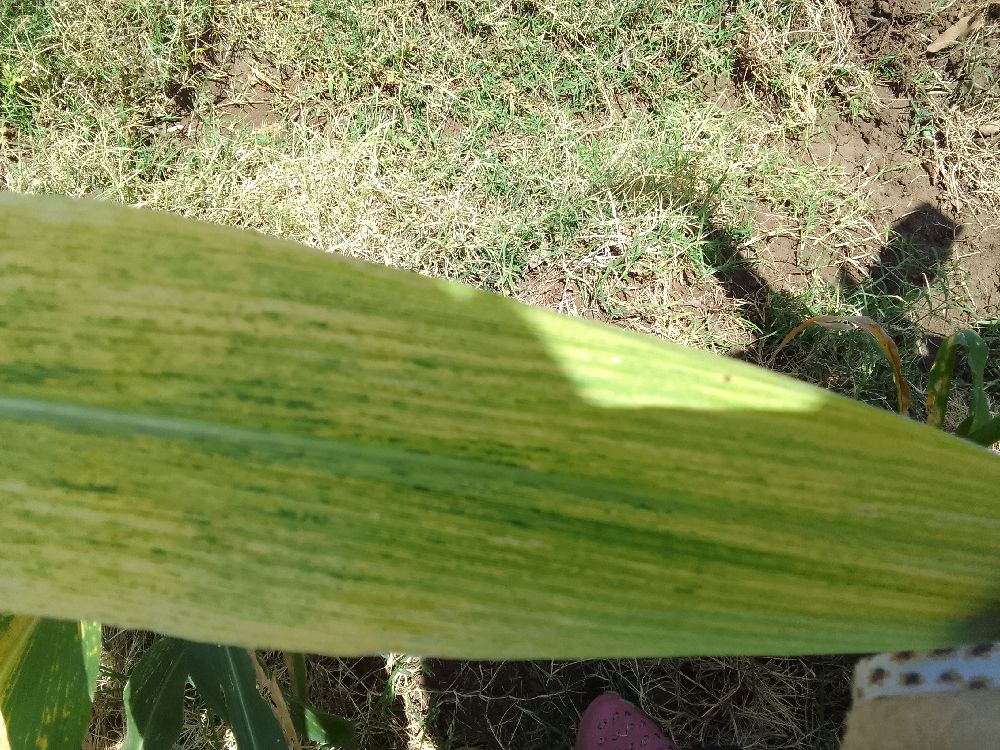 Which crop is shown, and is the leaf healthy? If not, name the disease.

maize, maize lethal necrosis
